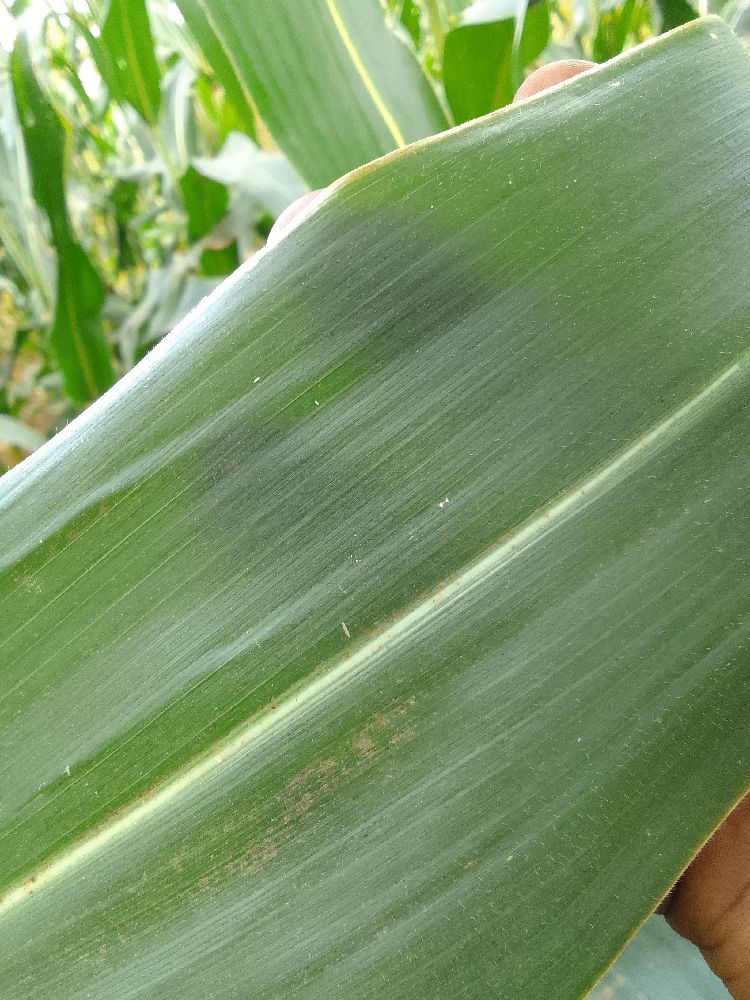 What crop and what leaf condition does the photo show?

maize, healthy
